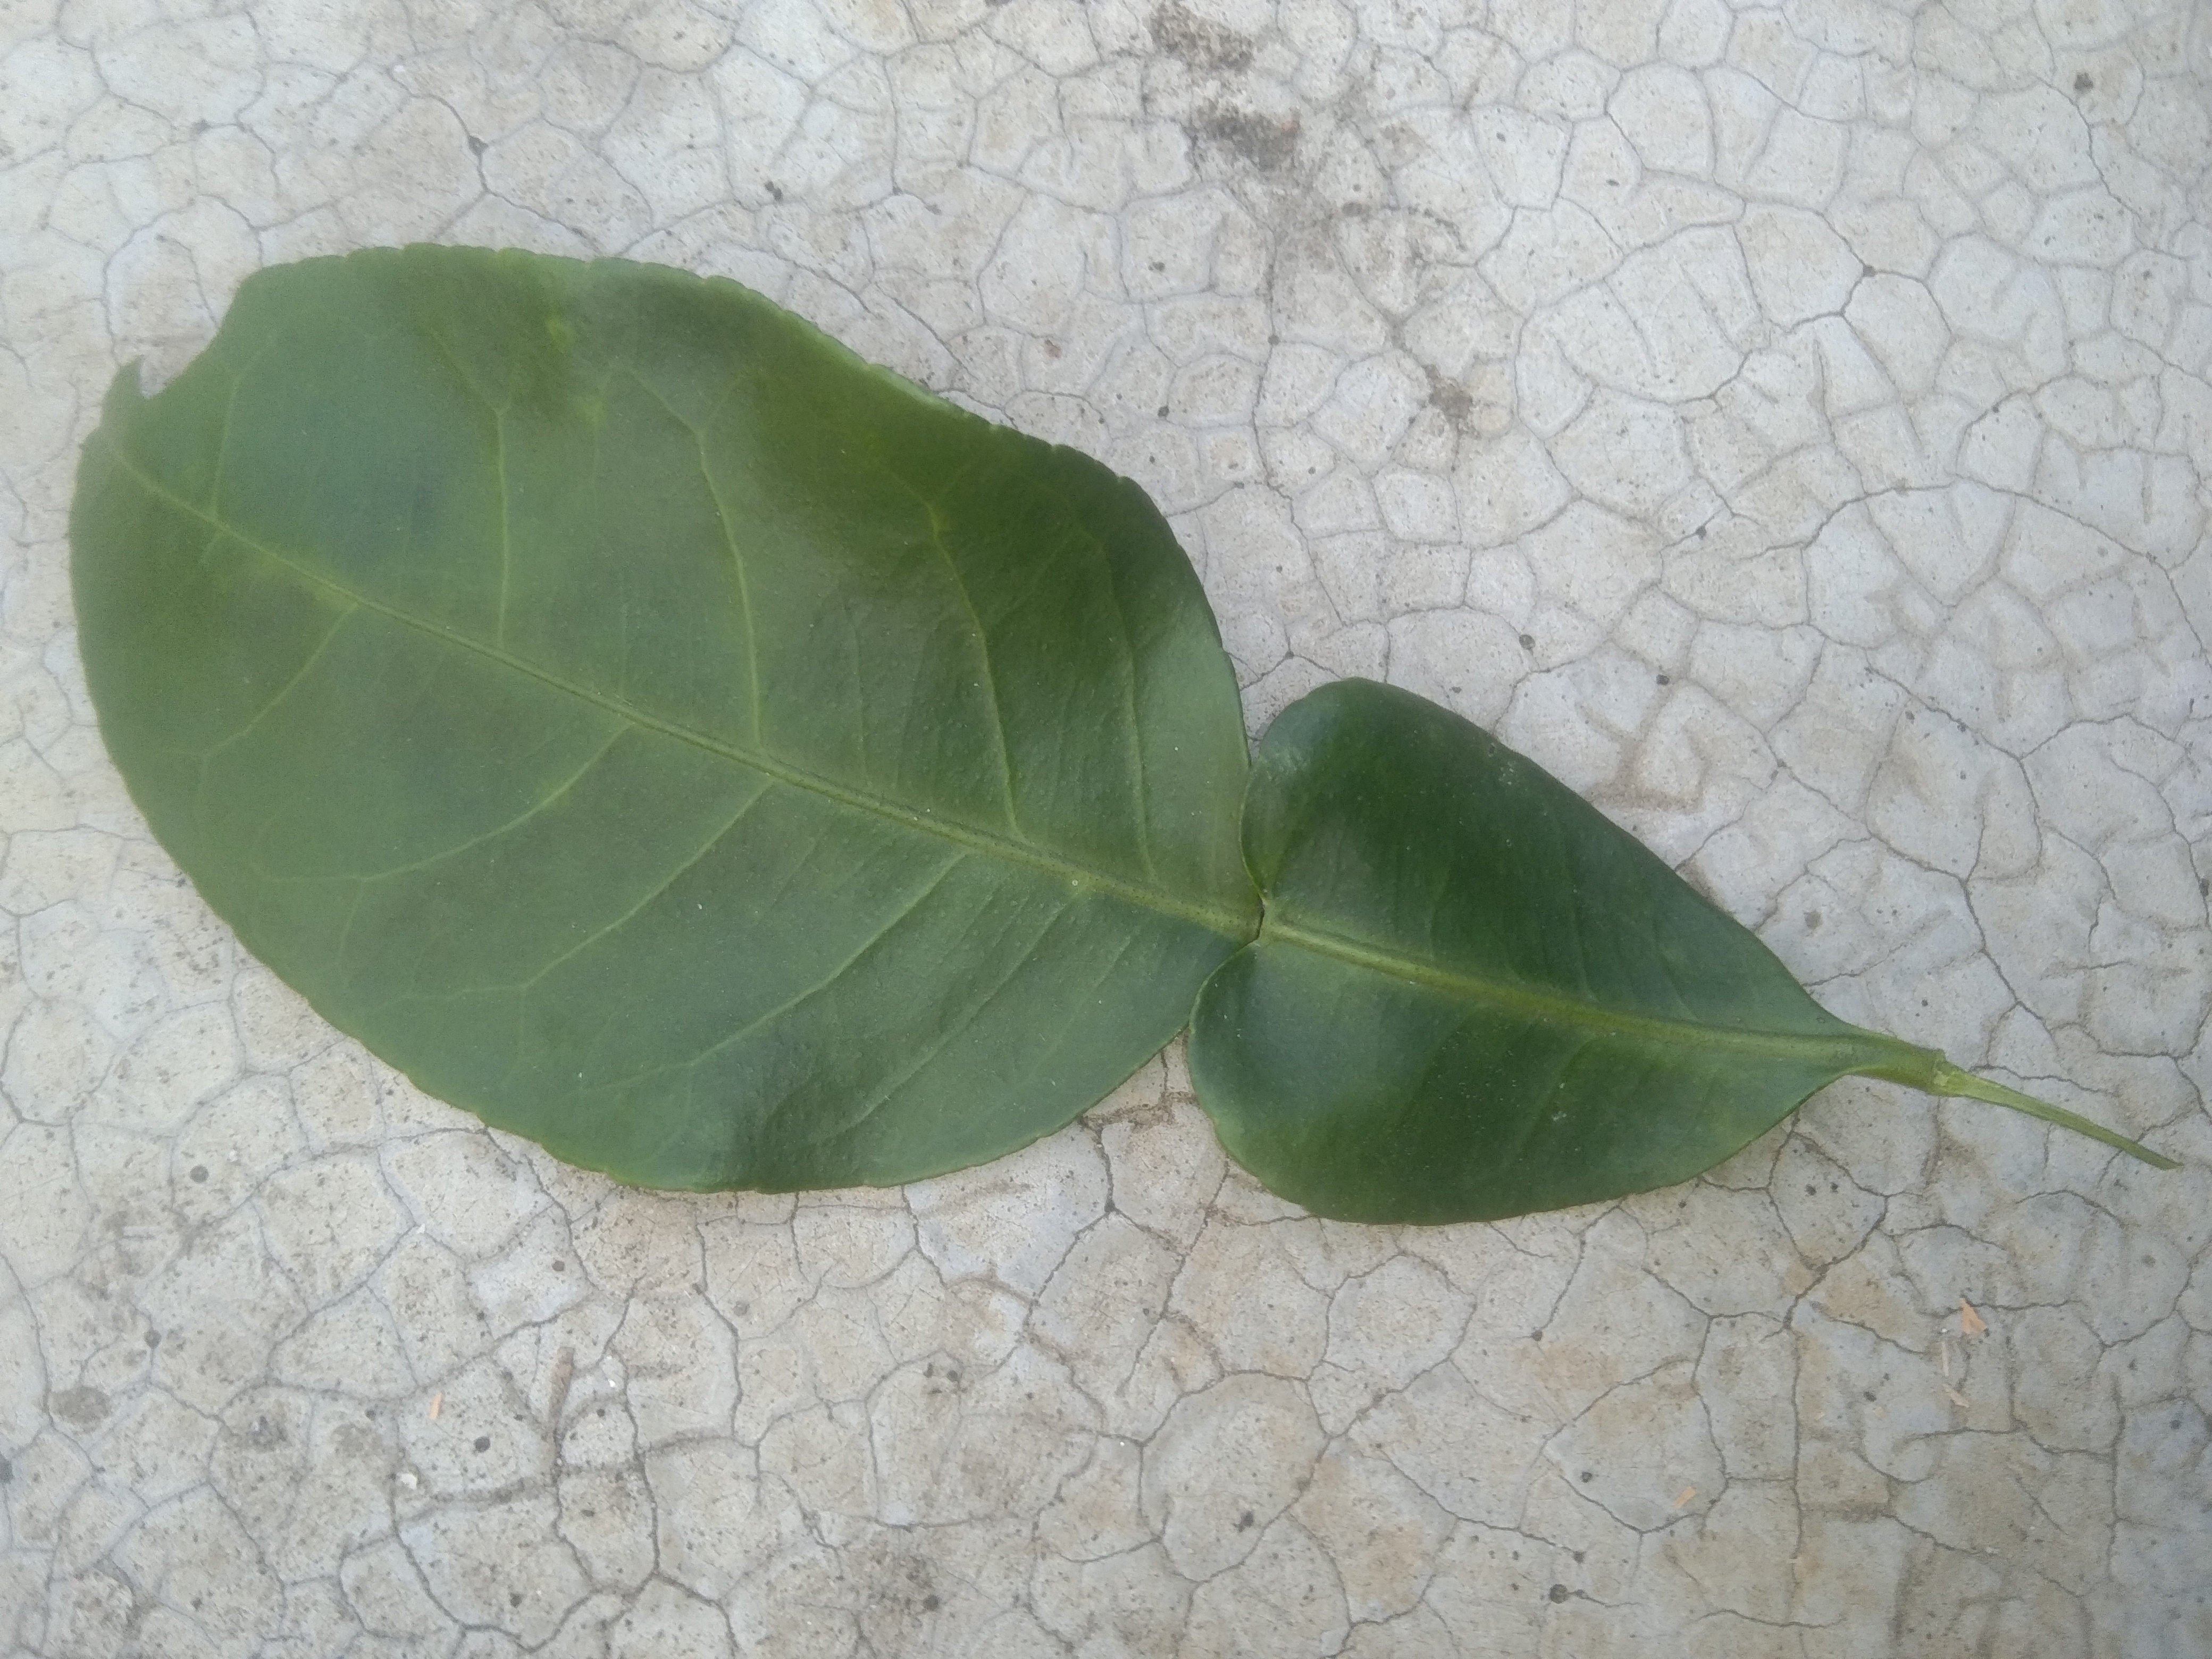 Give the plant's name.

lemon
